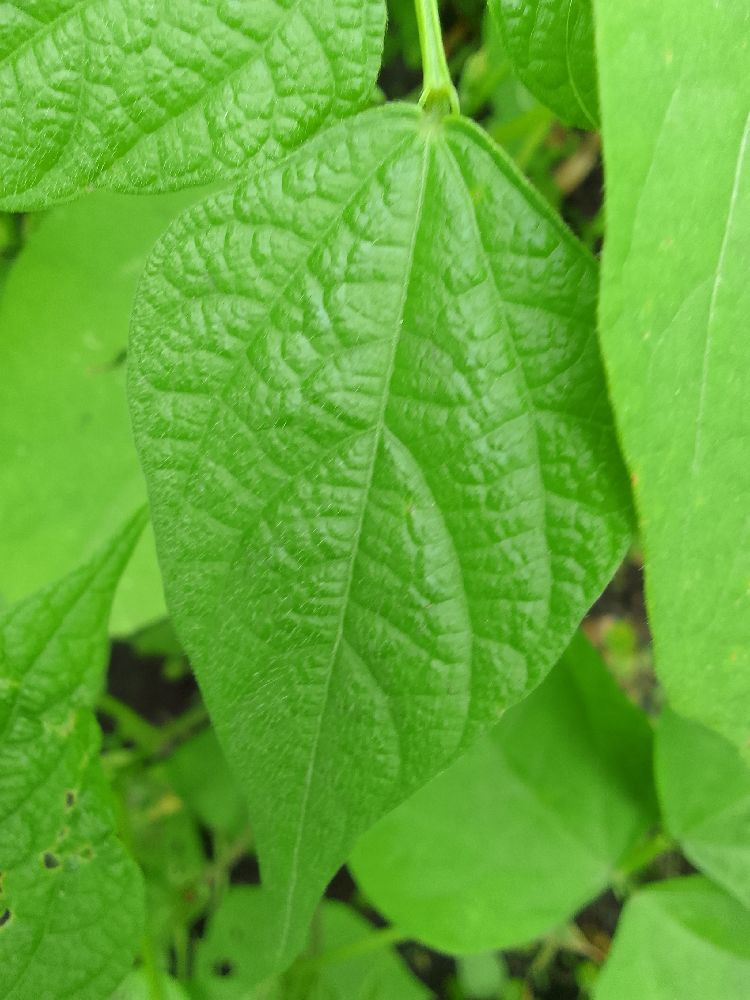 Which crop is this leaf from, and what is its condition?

common bean, healthy
